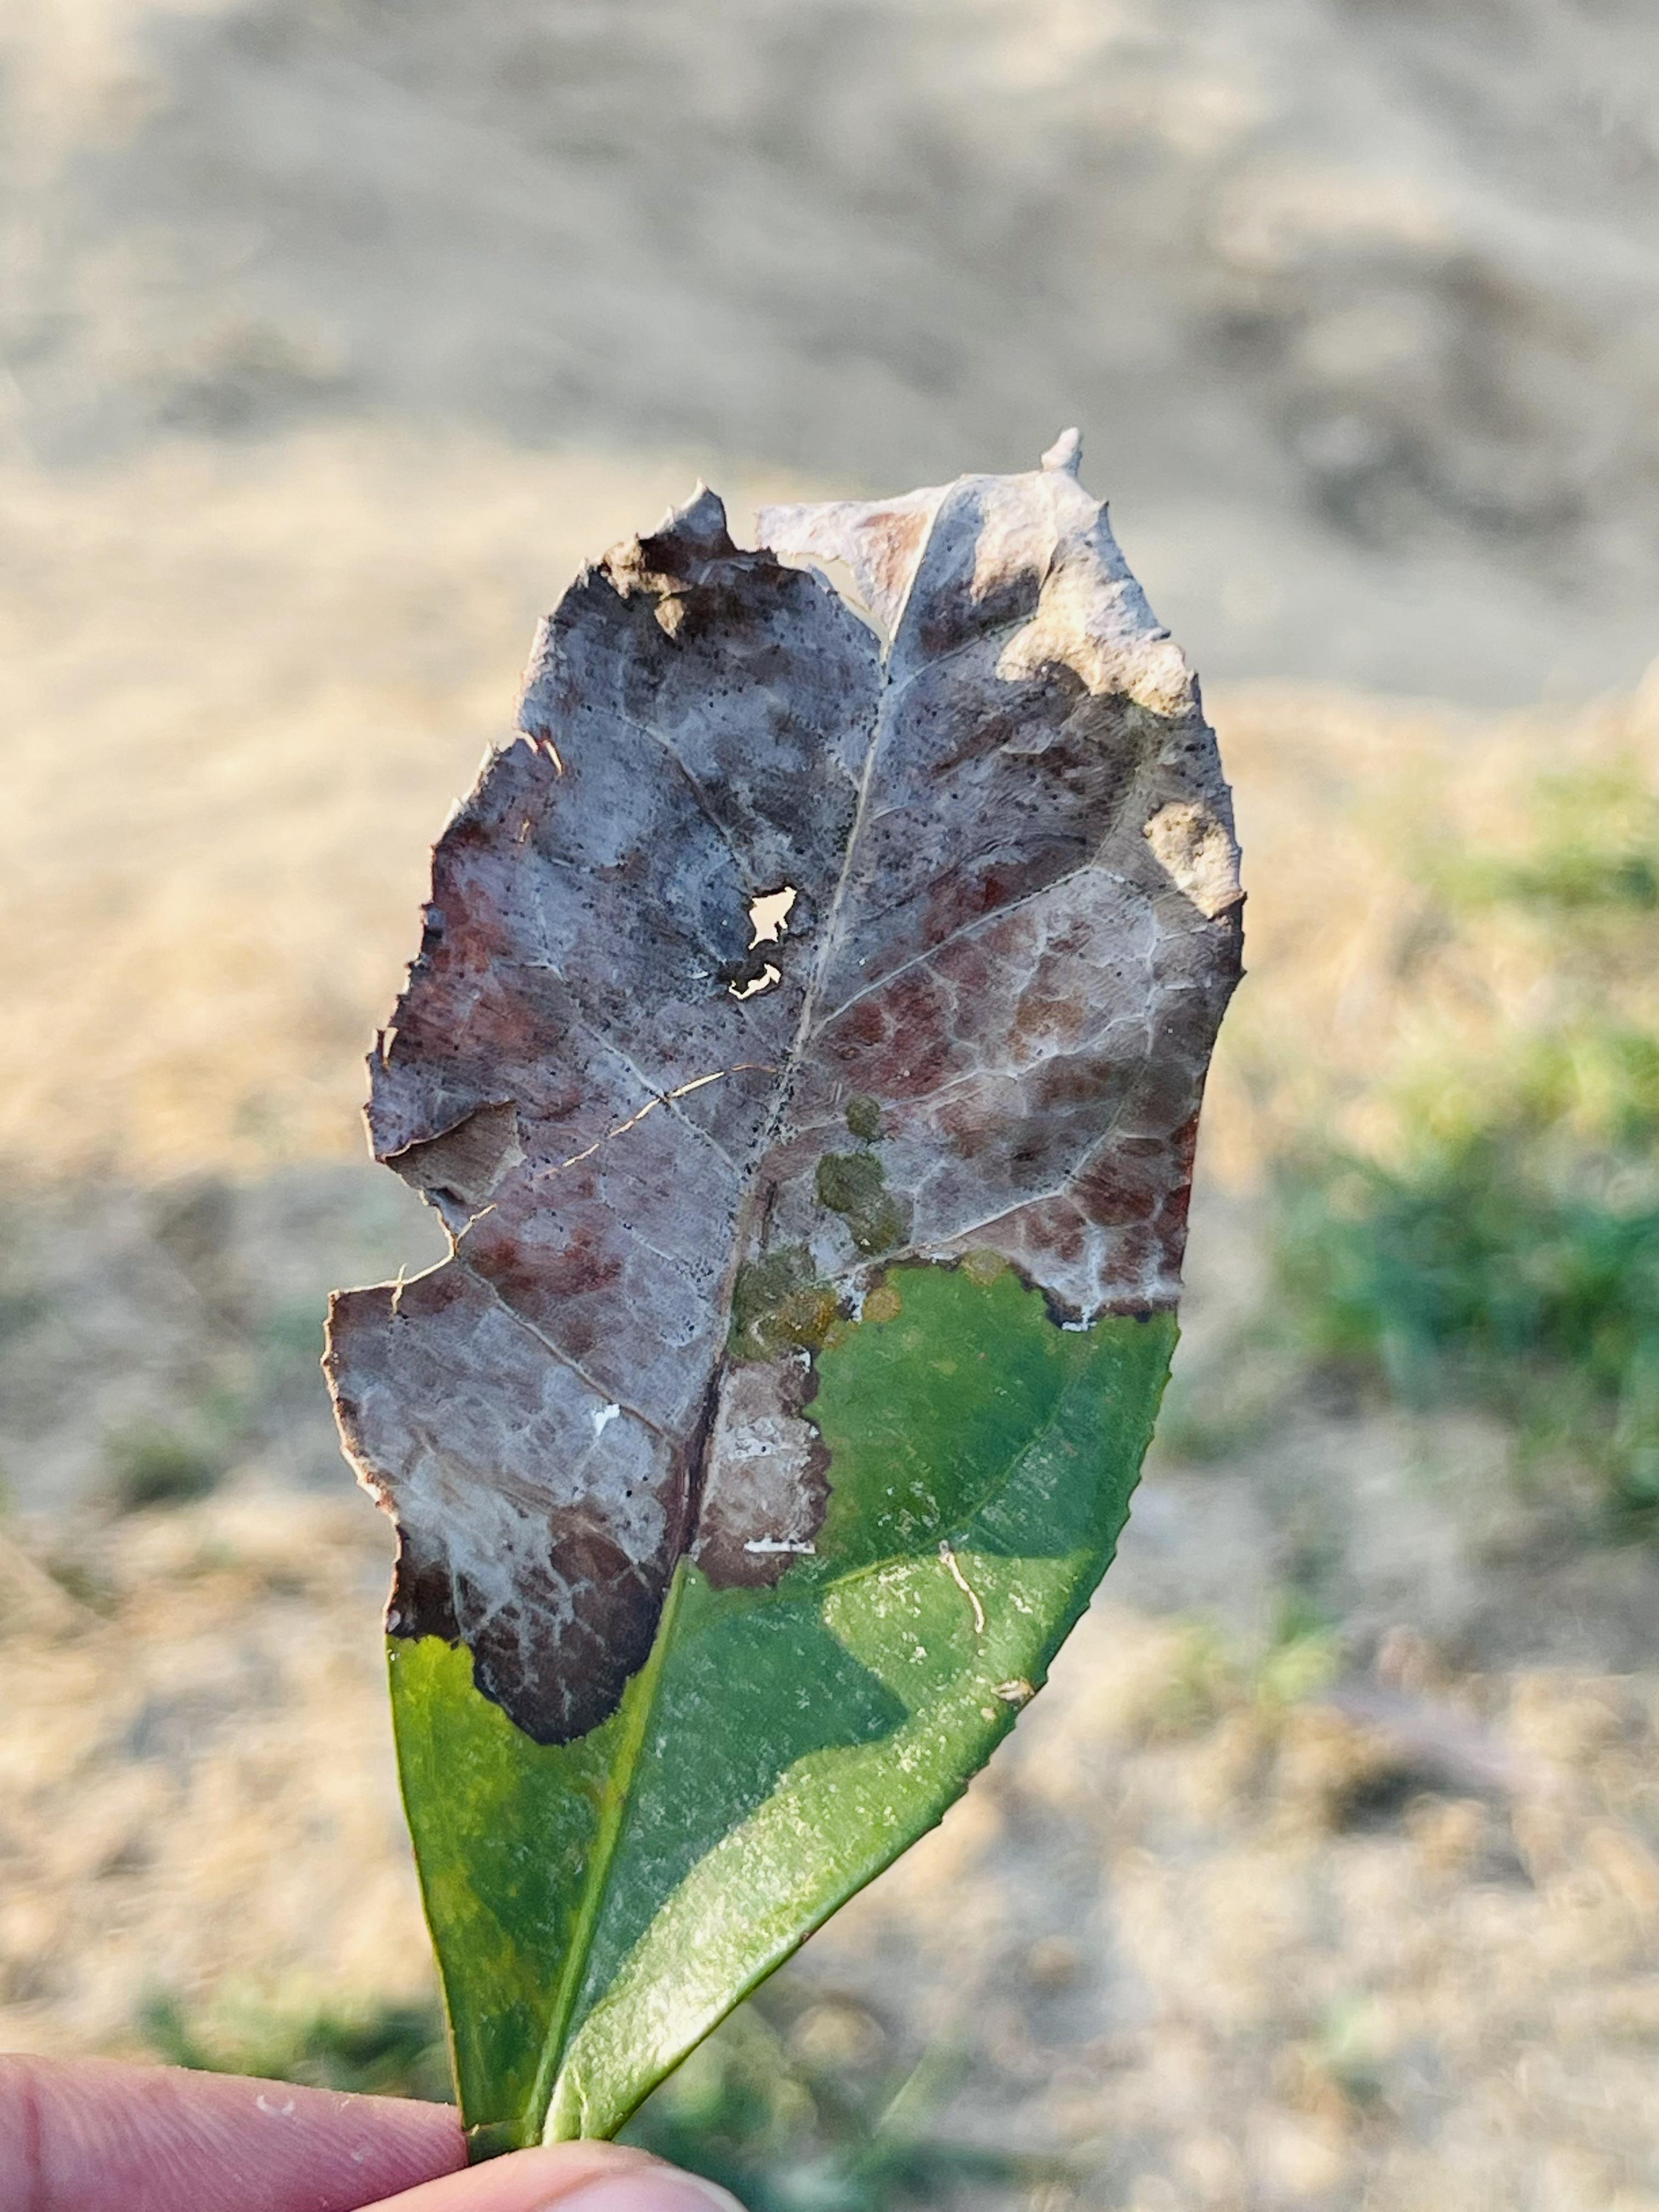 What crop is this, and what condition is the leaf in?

tea, blight
